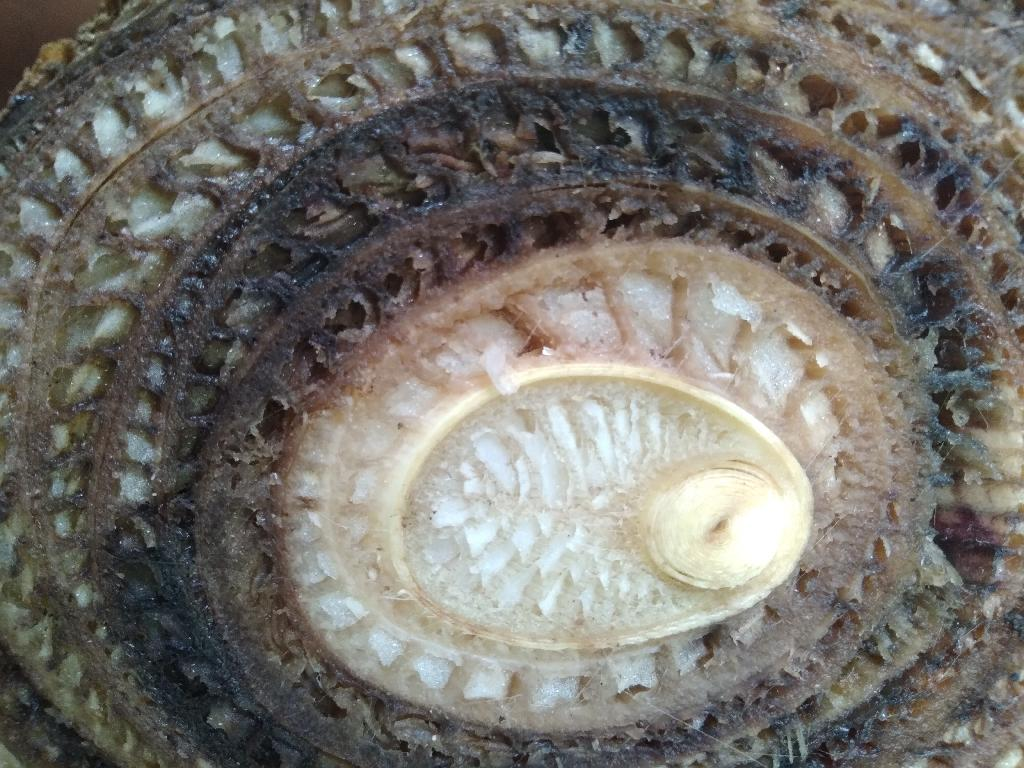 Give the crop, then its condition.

banana, fusarium wilt race 1
